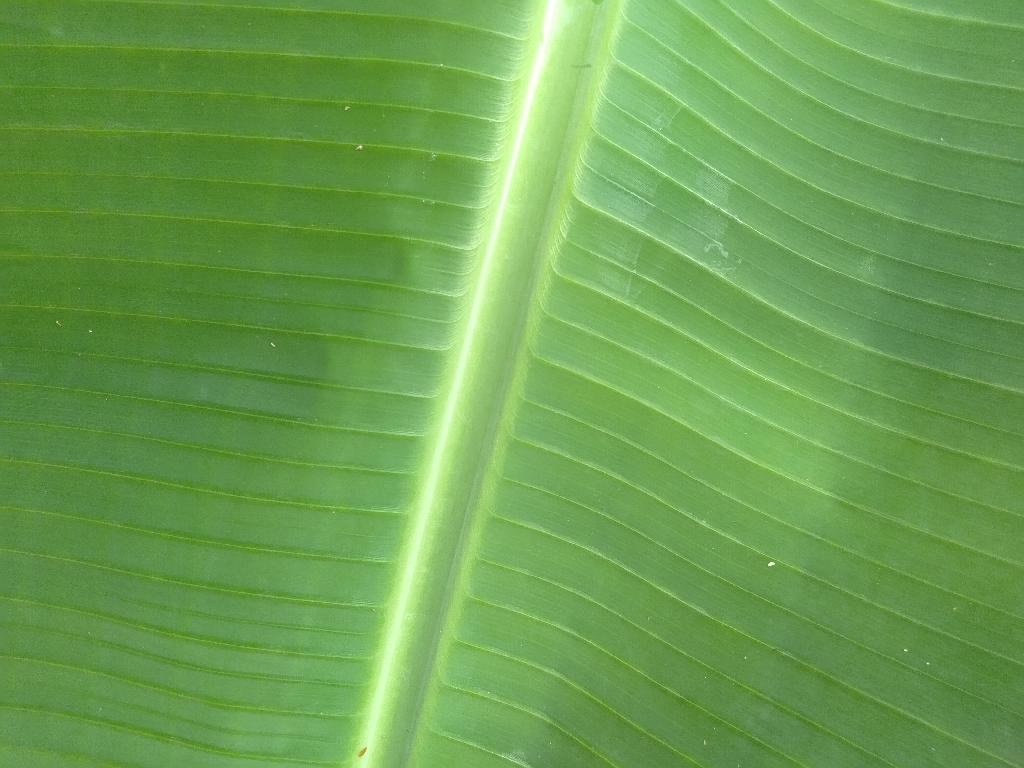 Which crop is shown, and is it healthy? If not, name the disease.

banana, healthy
